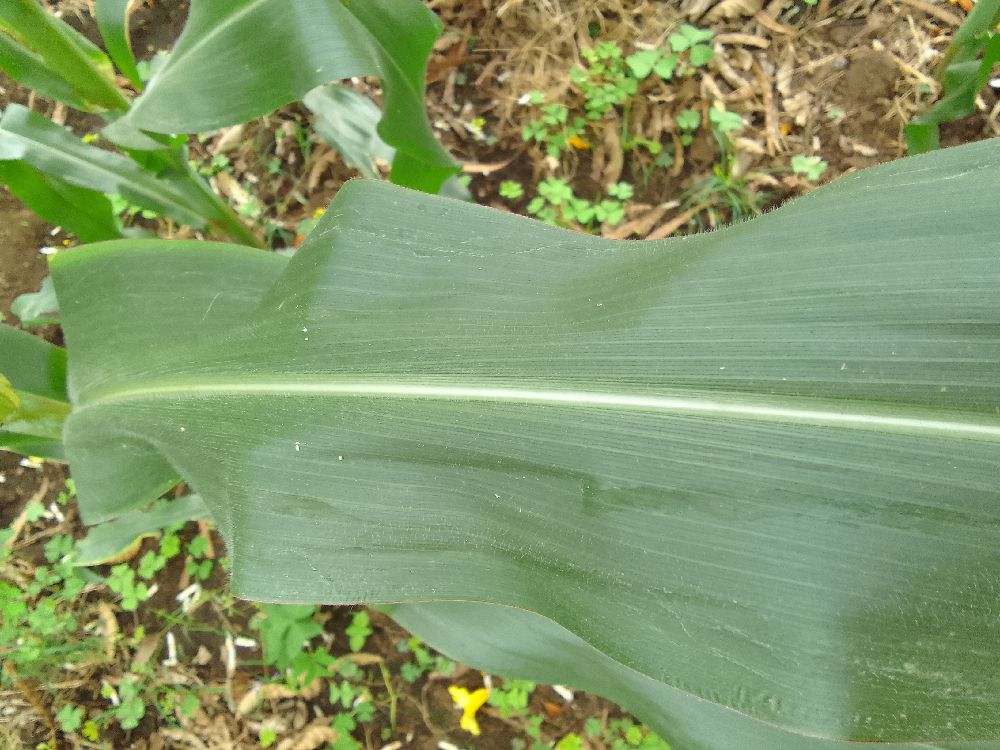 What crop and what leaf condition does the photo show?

maize, healthy
